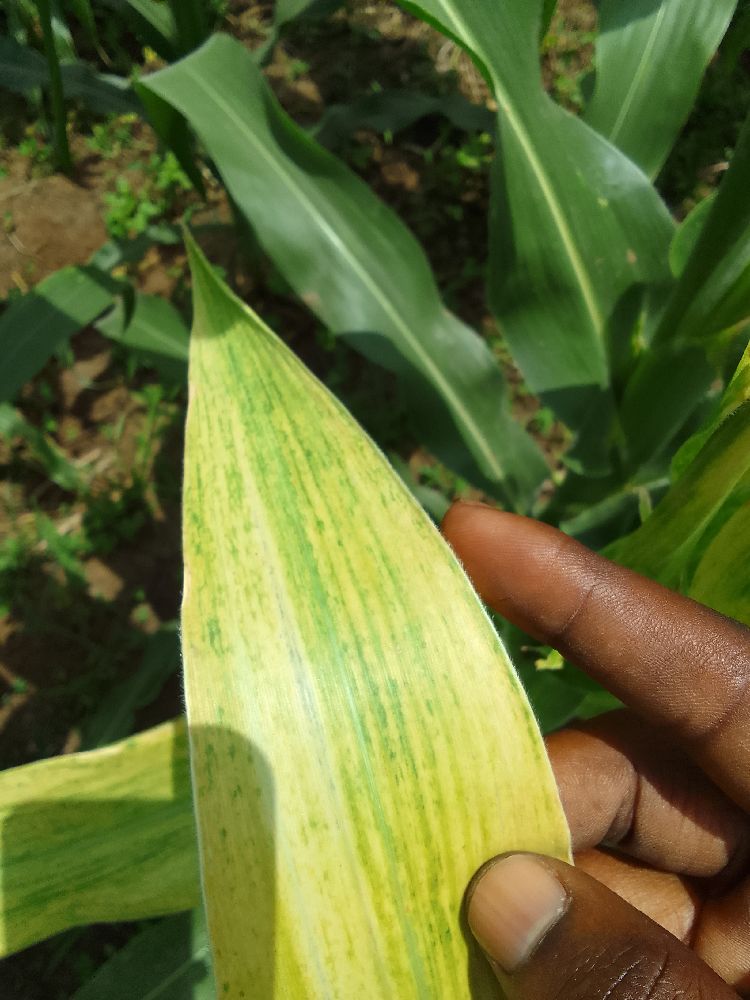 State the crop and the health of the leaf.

maize, maize lethal necrosis
